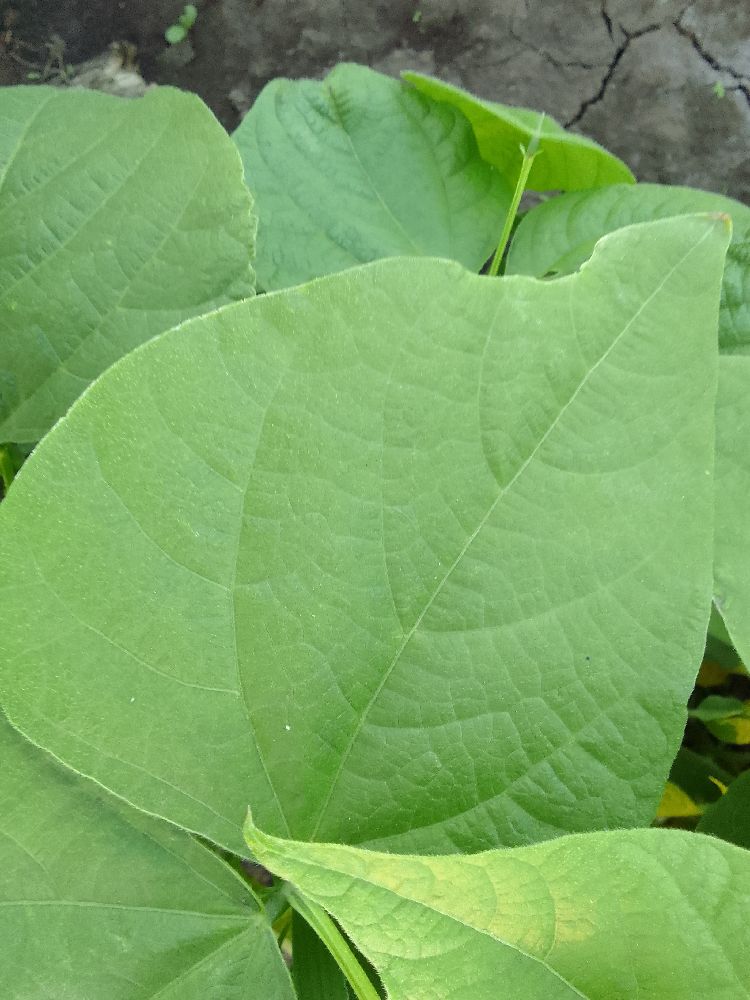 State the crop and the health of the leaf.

common bean, healthy
